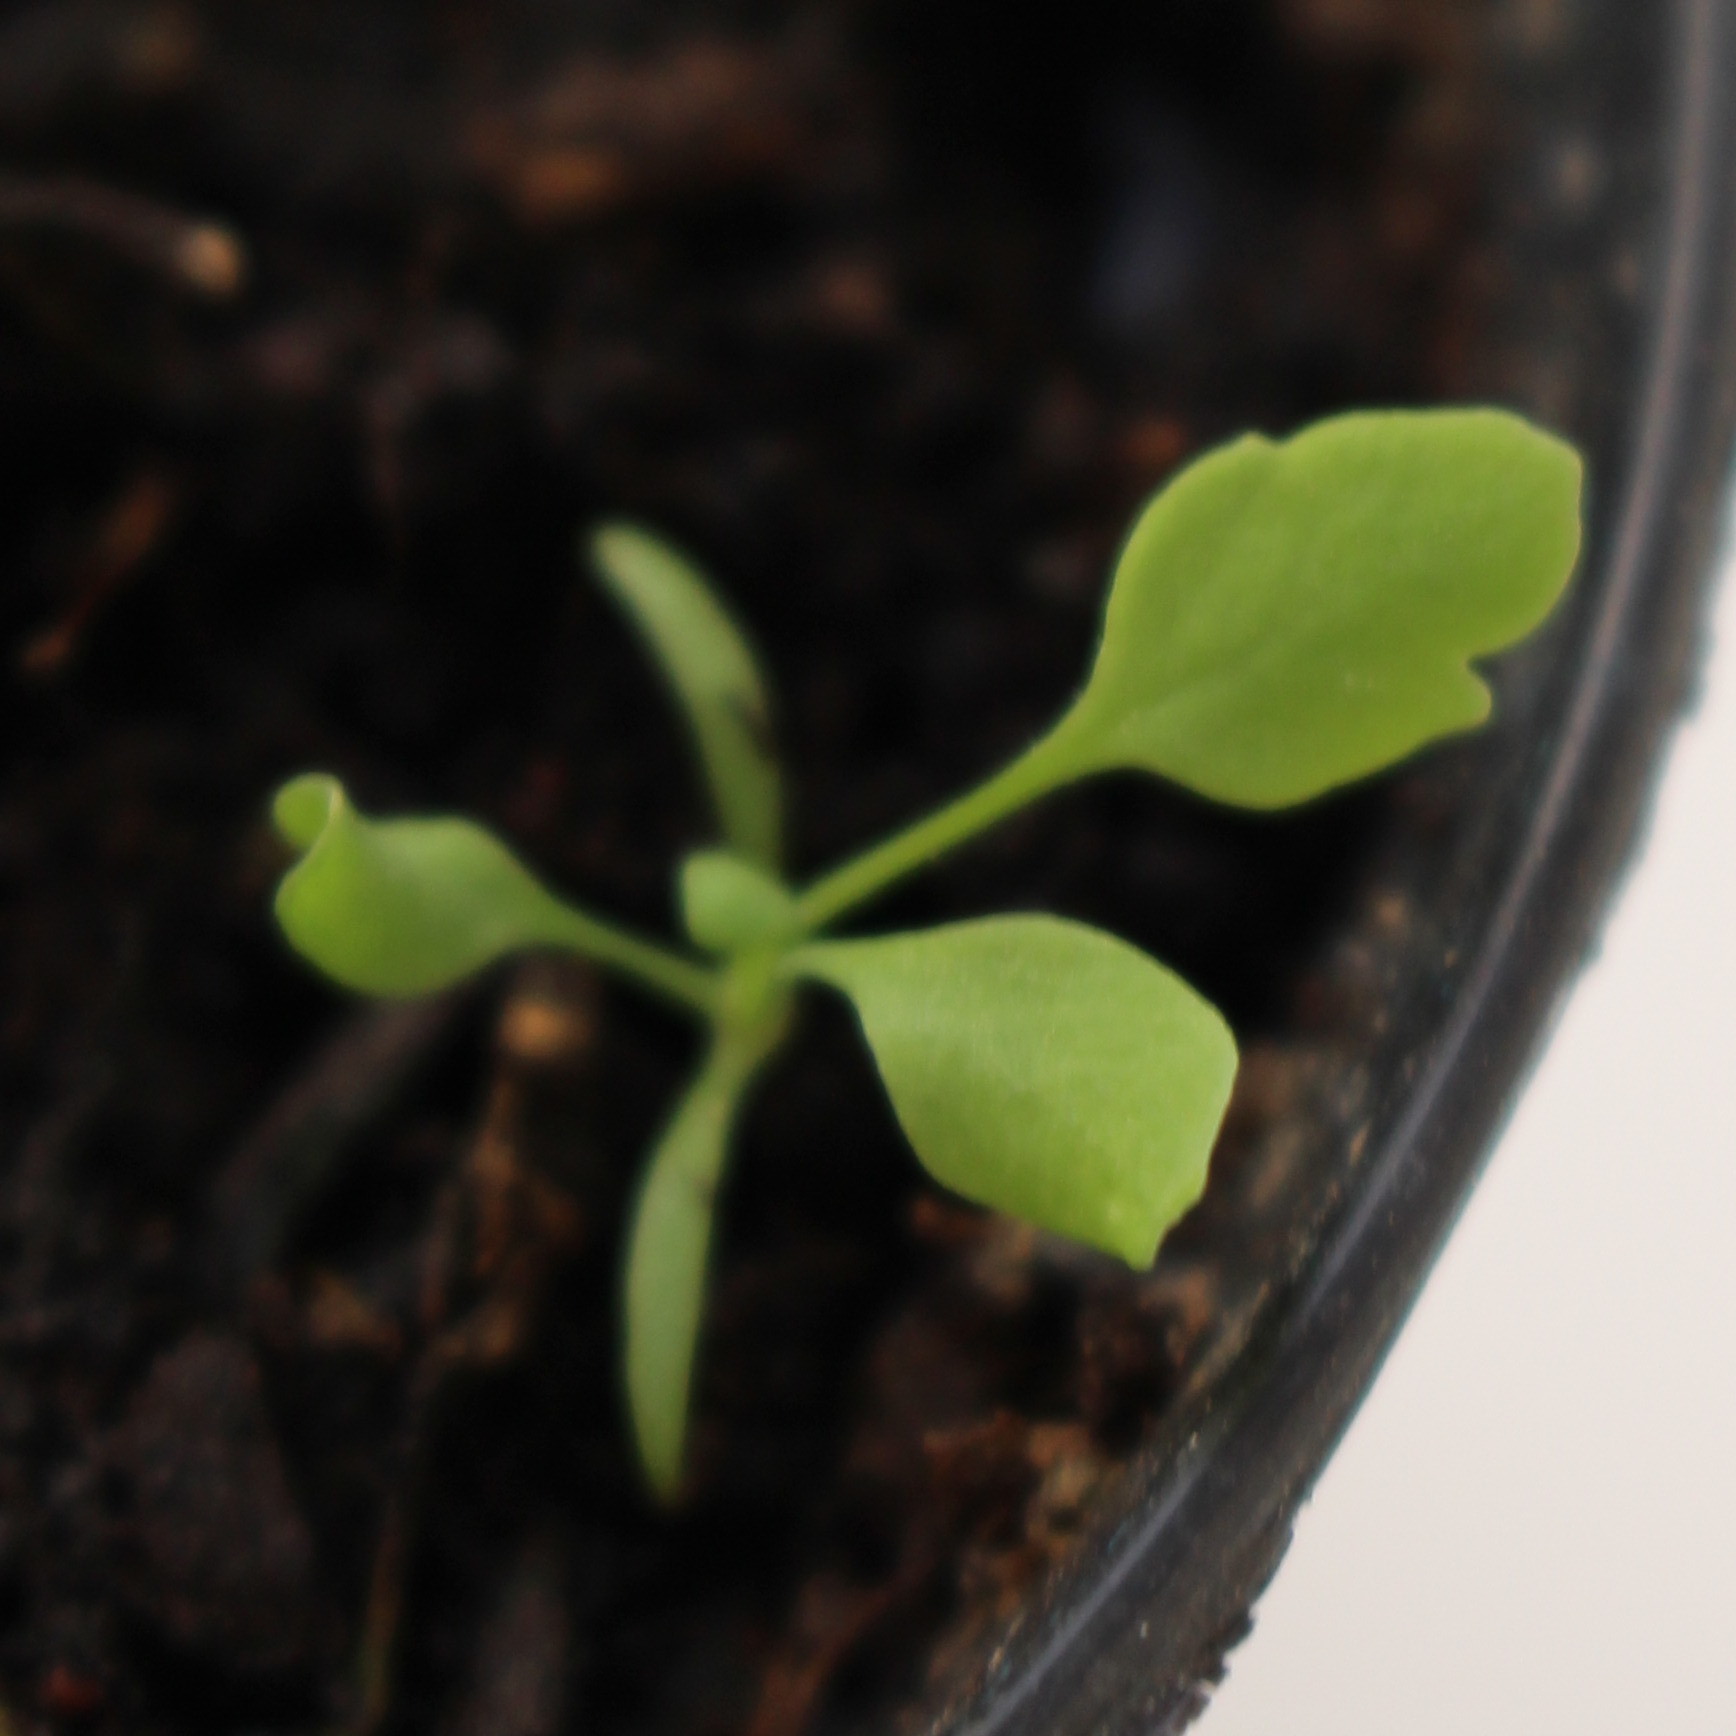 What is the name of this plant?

Papaver rhoeas
